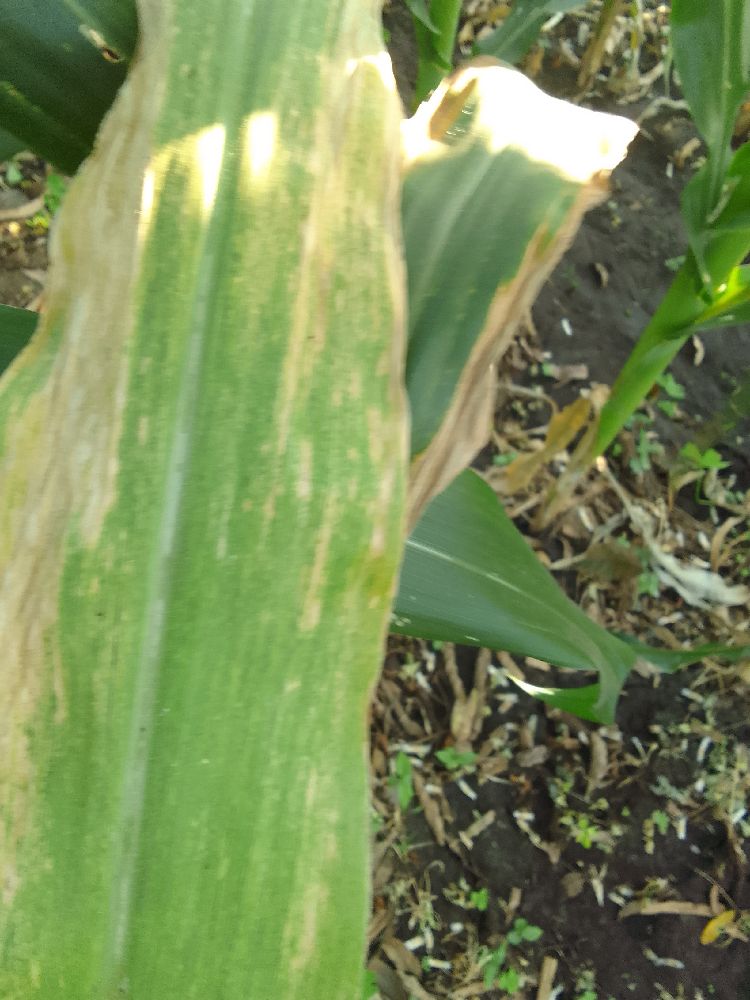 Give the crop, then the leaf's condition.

maize, maize lethal necrosis
